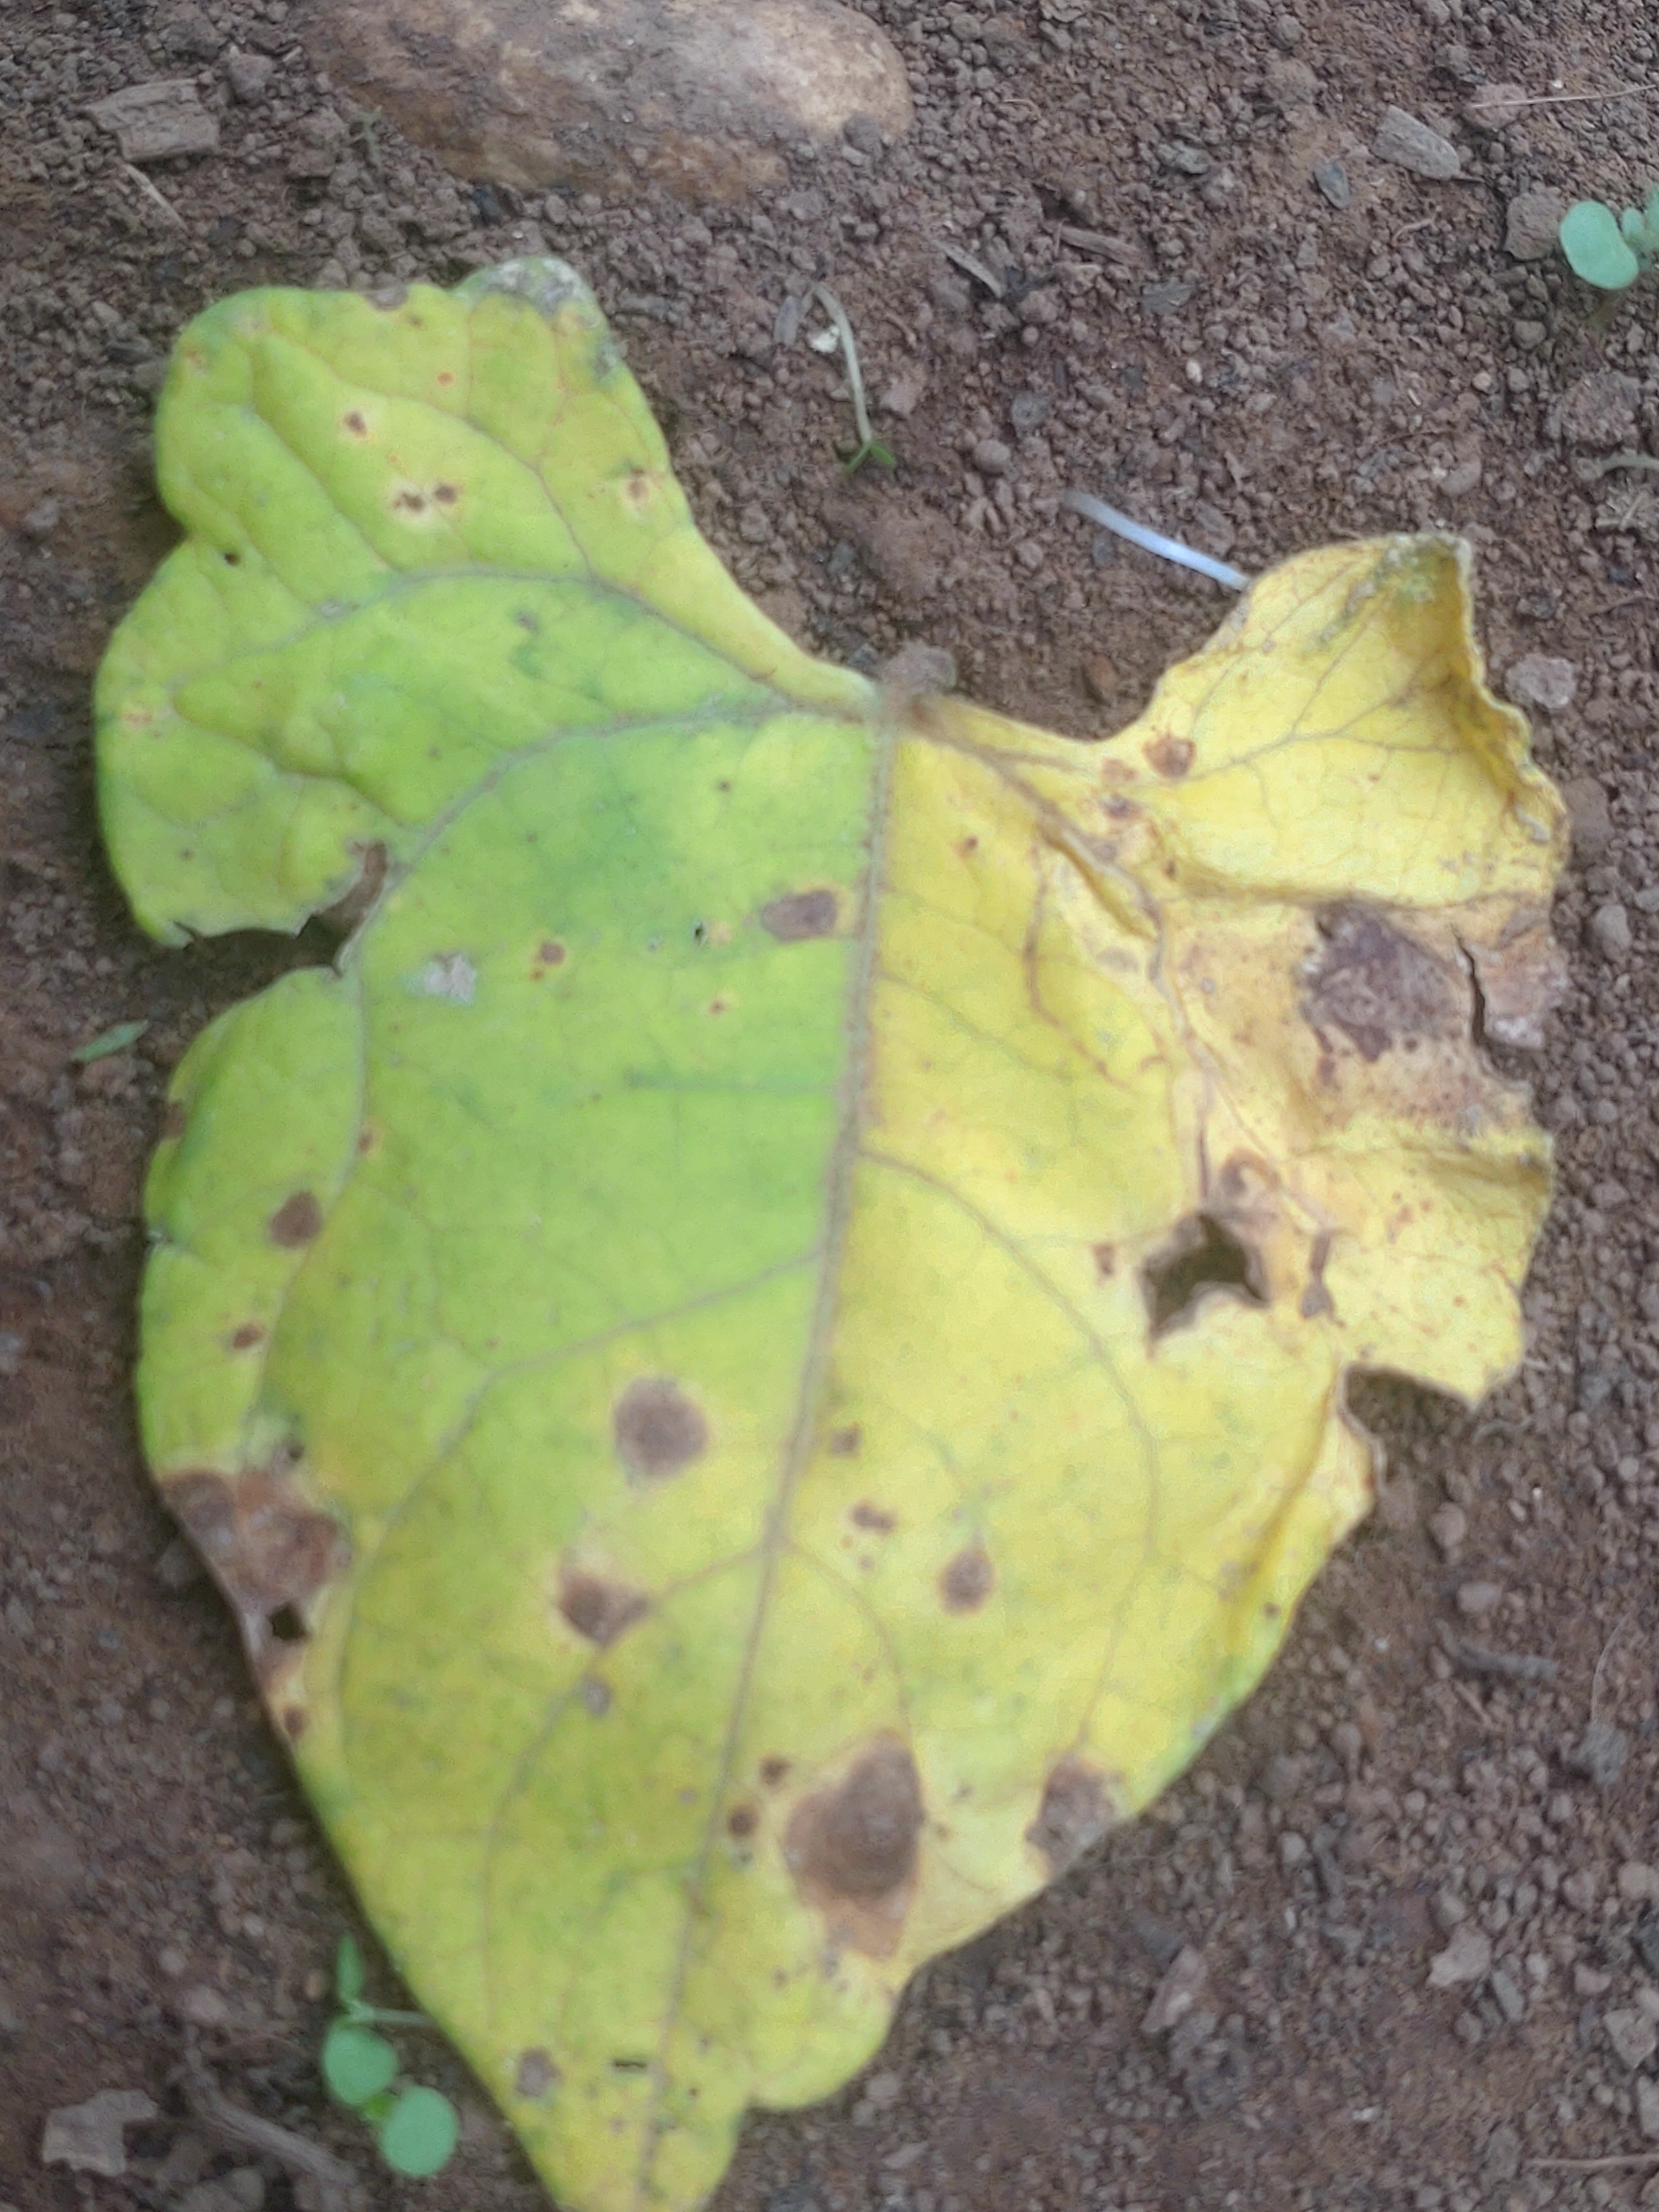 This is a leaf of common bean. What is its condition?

anthracnose
